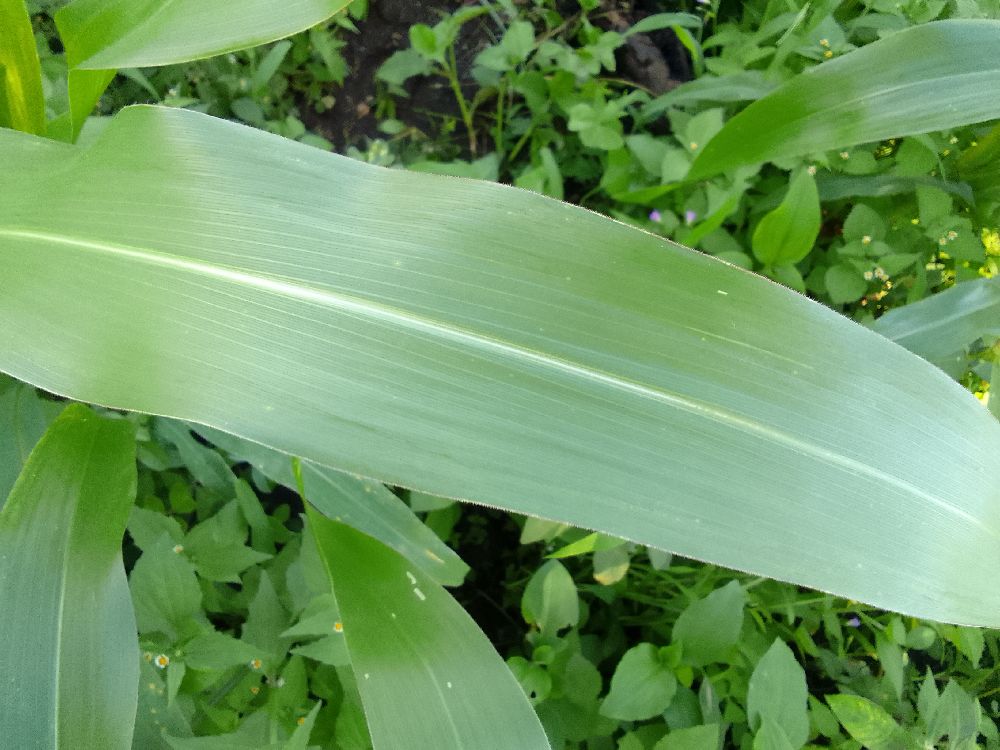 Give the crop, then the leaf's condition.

maize, healthy
